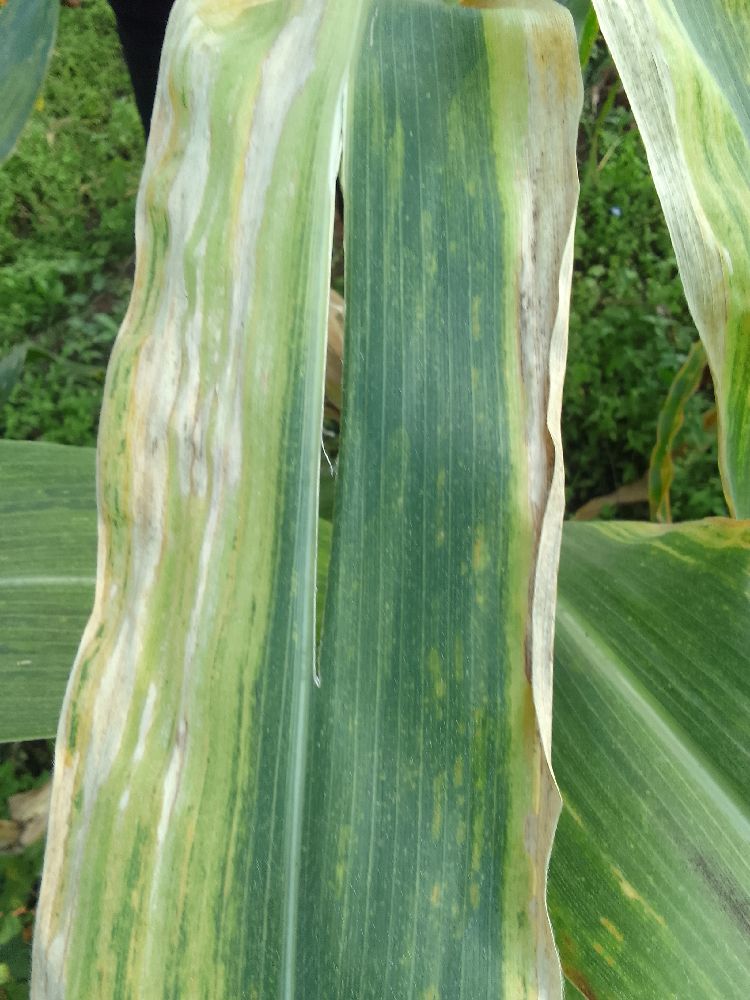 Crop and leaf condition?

maize, maize lethal necrosis
